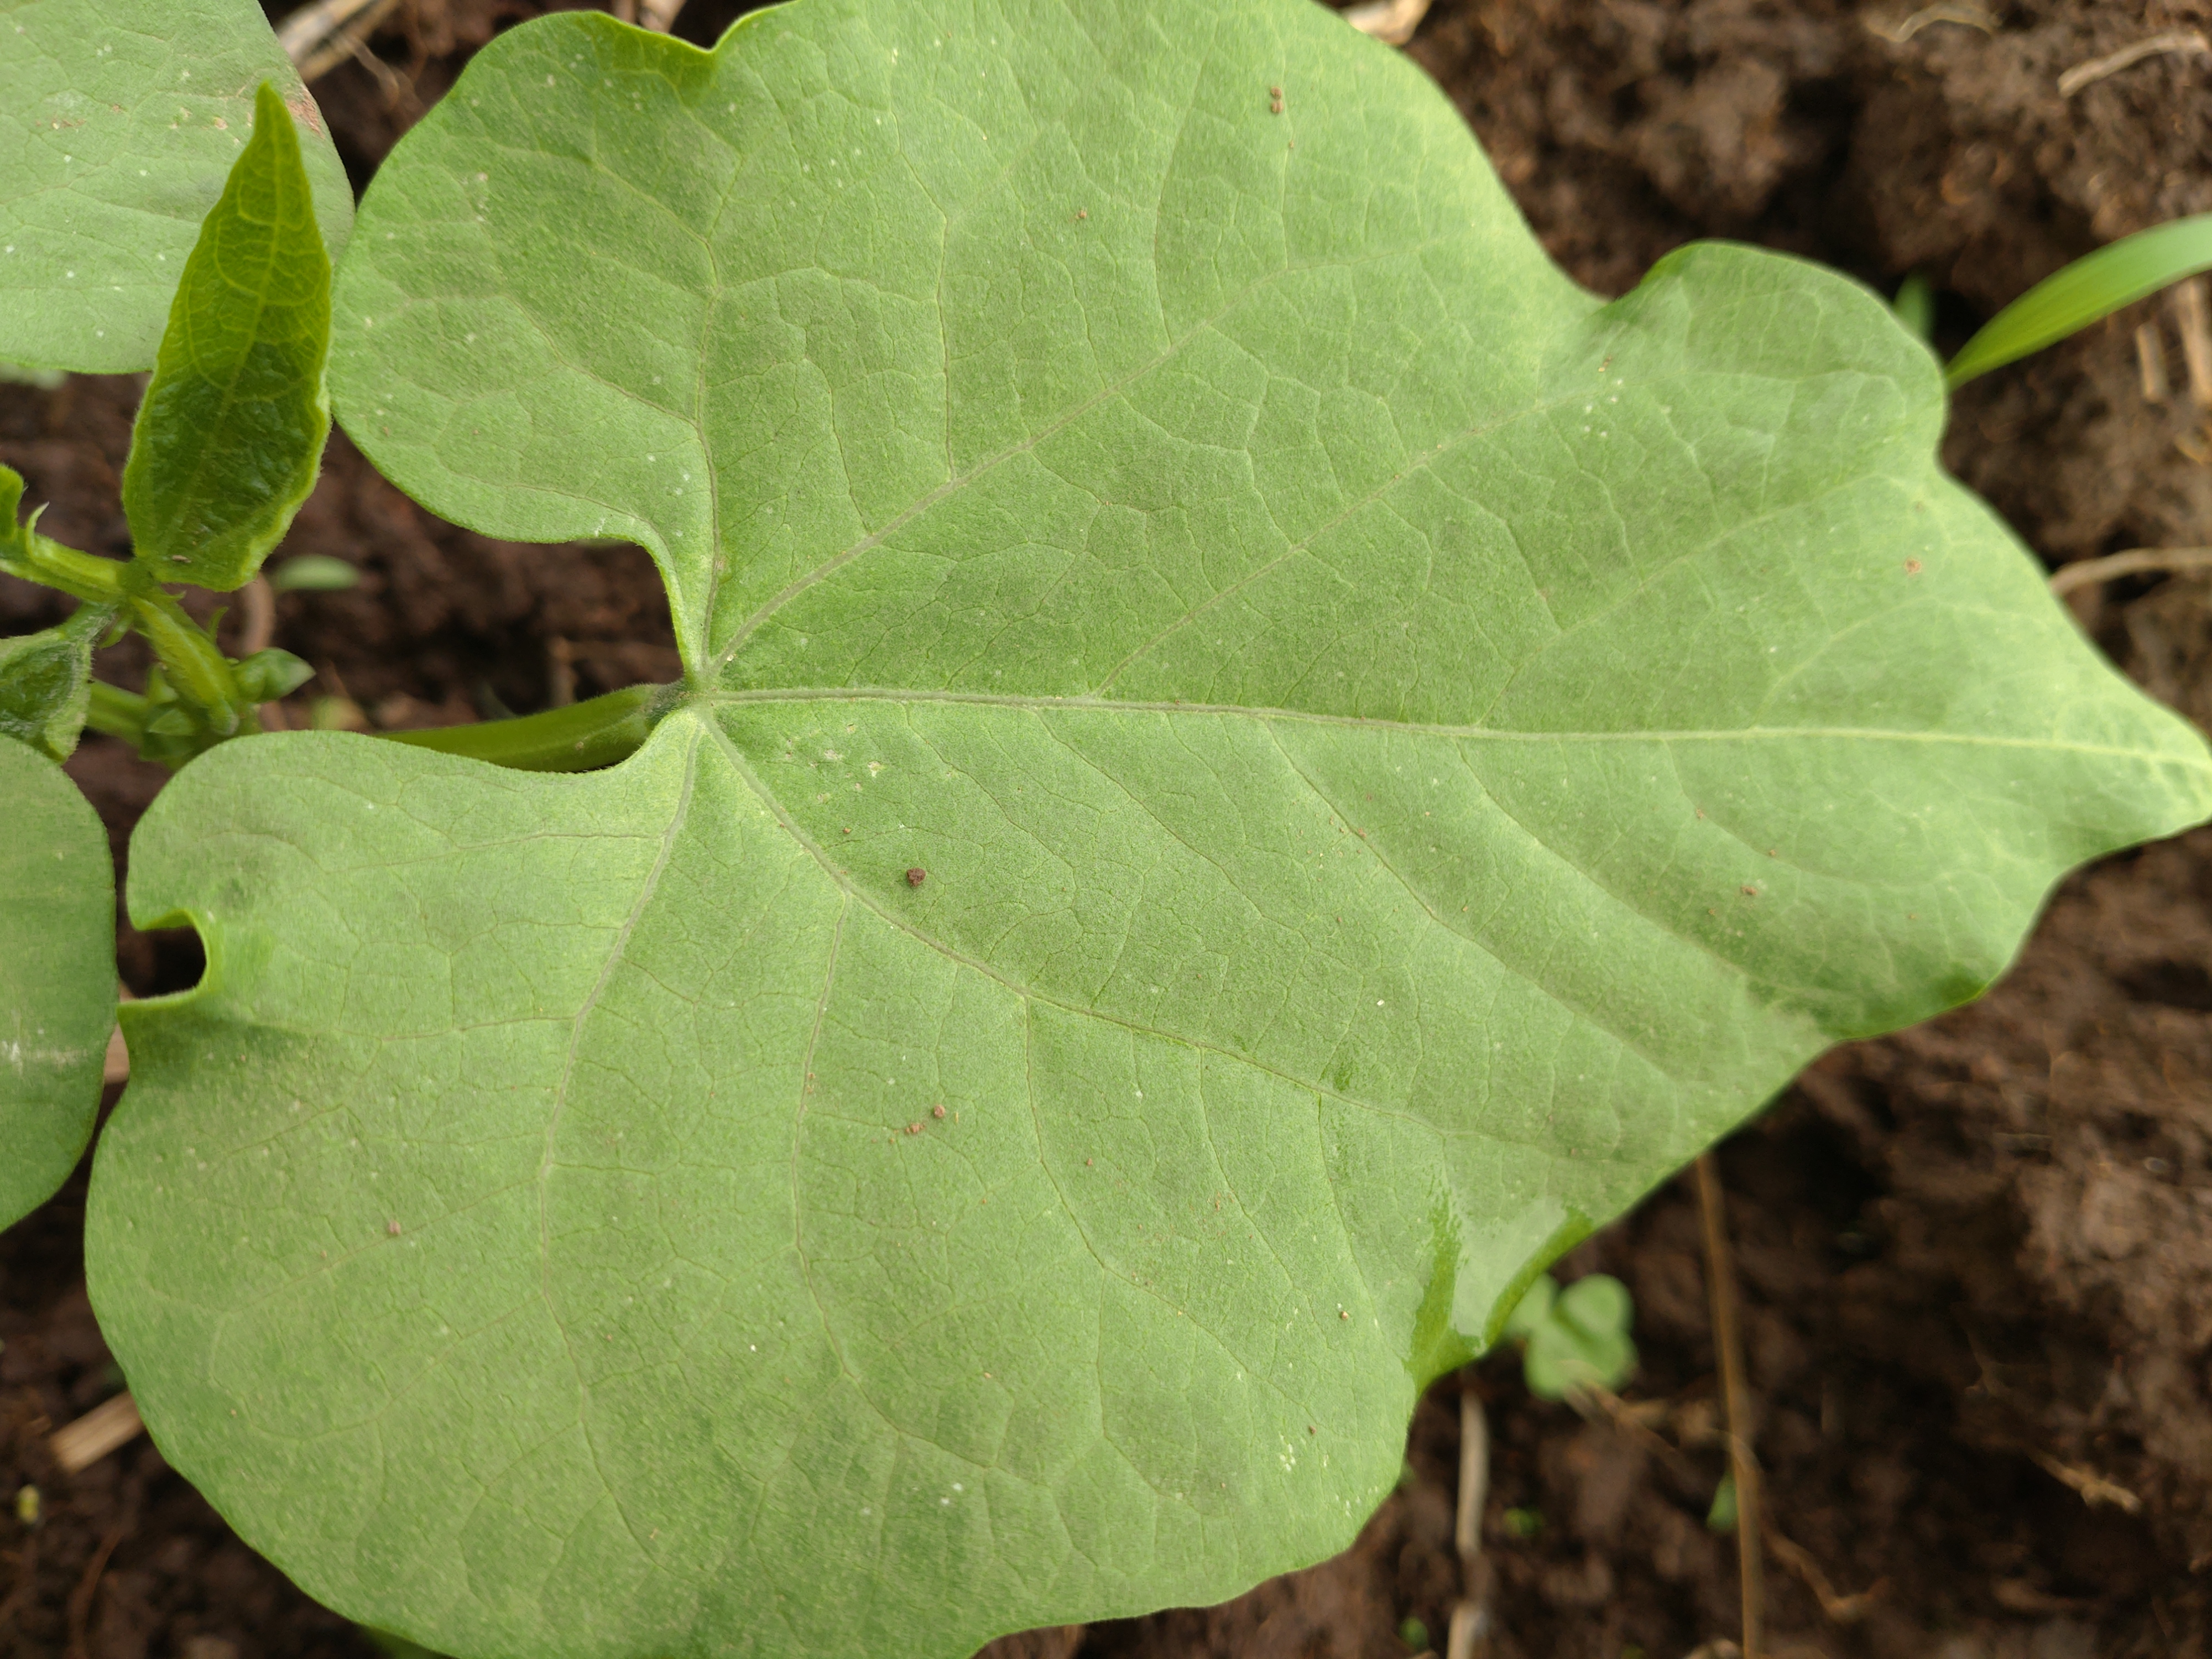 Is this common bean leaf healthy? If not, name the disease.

healthy
